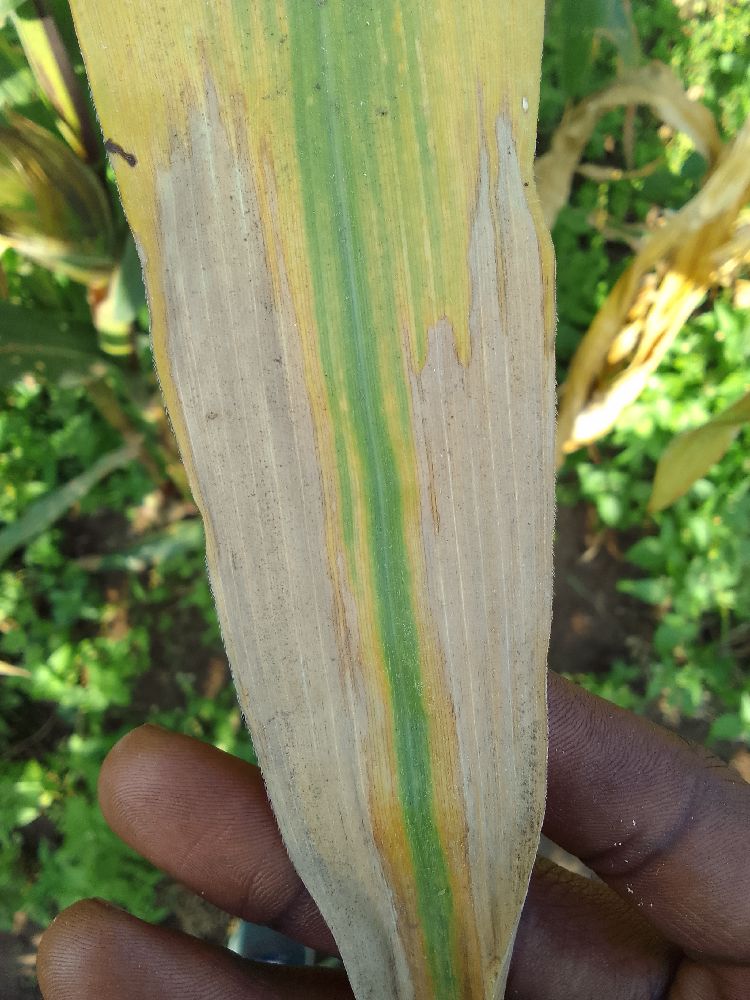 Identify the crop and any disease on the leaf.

maize, maize lethal necrosis
